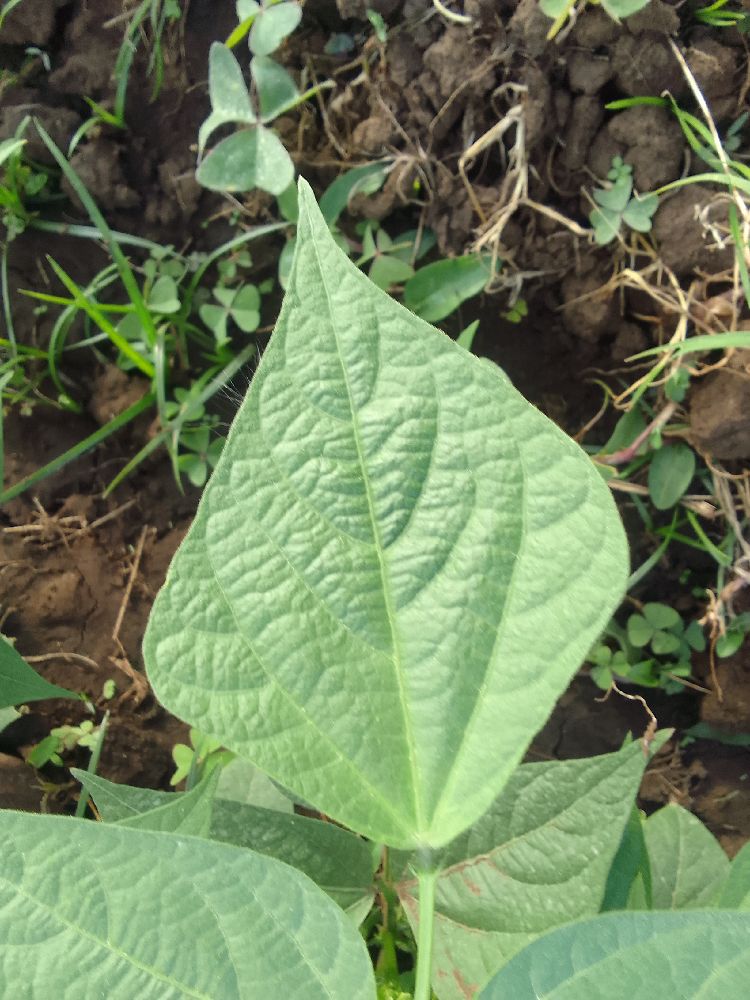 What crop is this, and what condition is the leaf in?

common bean, healthy
